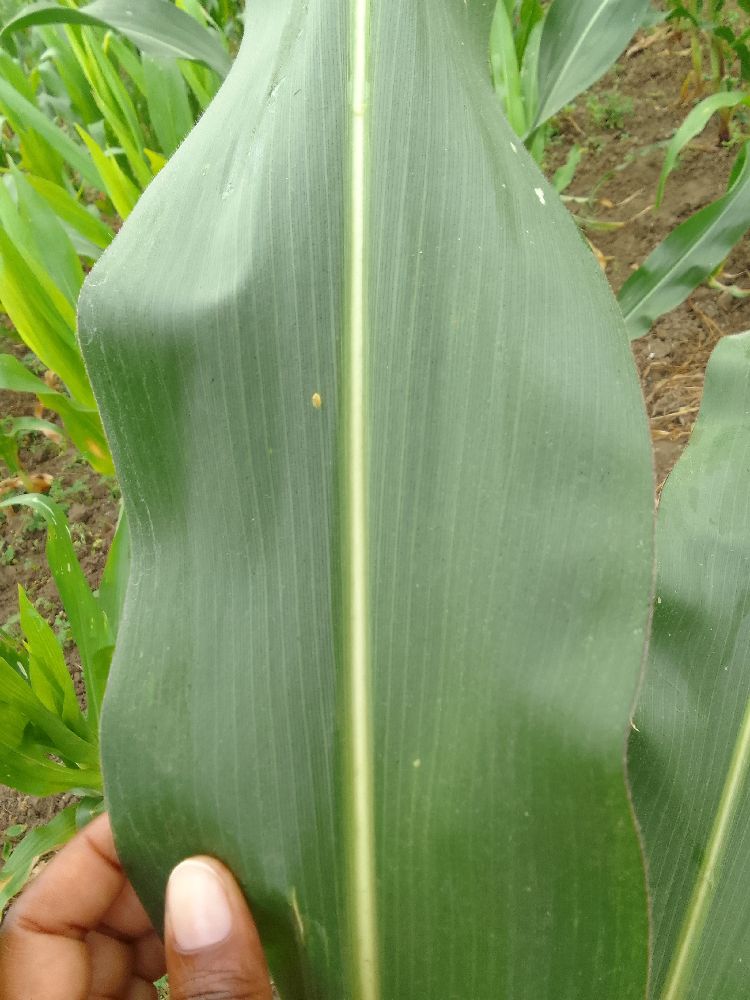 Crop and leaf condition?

maize, healthy
